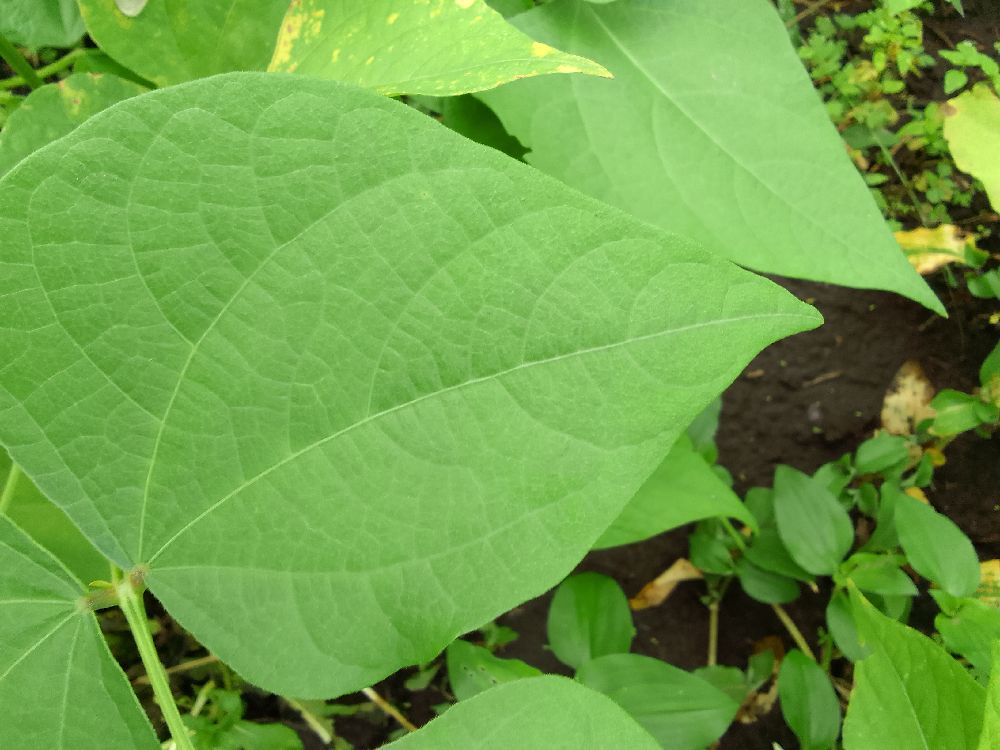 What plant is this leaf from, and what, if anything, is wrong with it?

common bean, healthy
